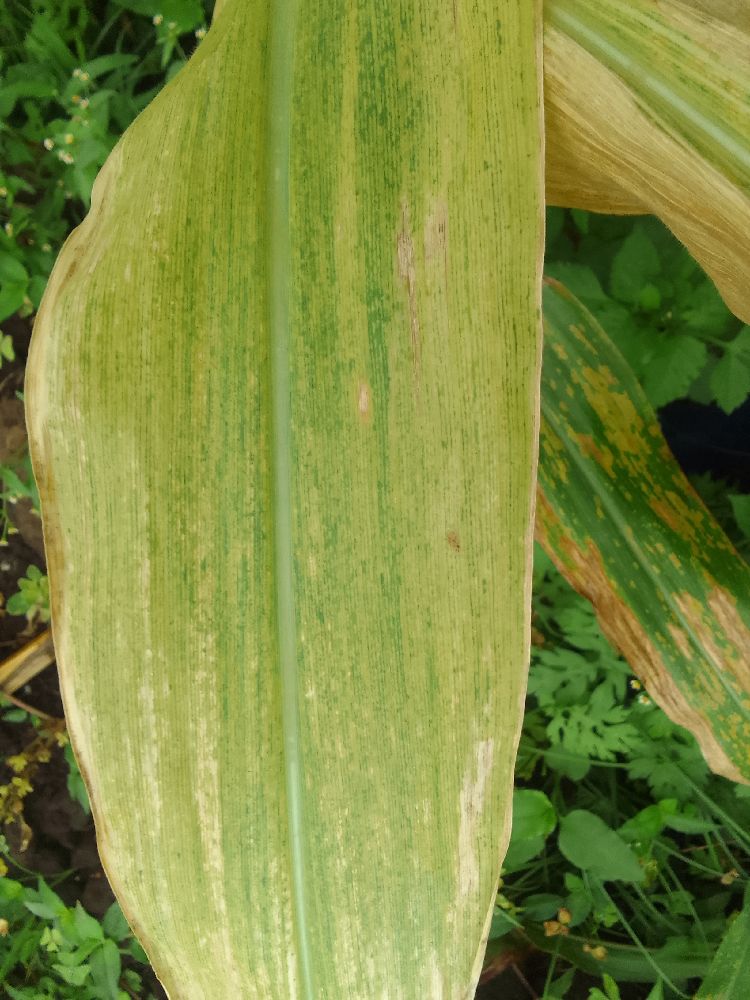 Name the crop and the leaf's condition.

maize, maize lethal necrosis
